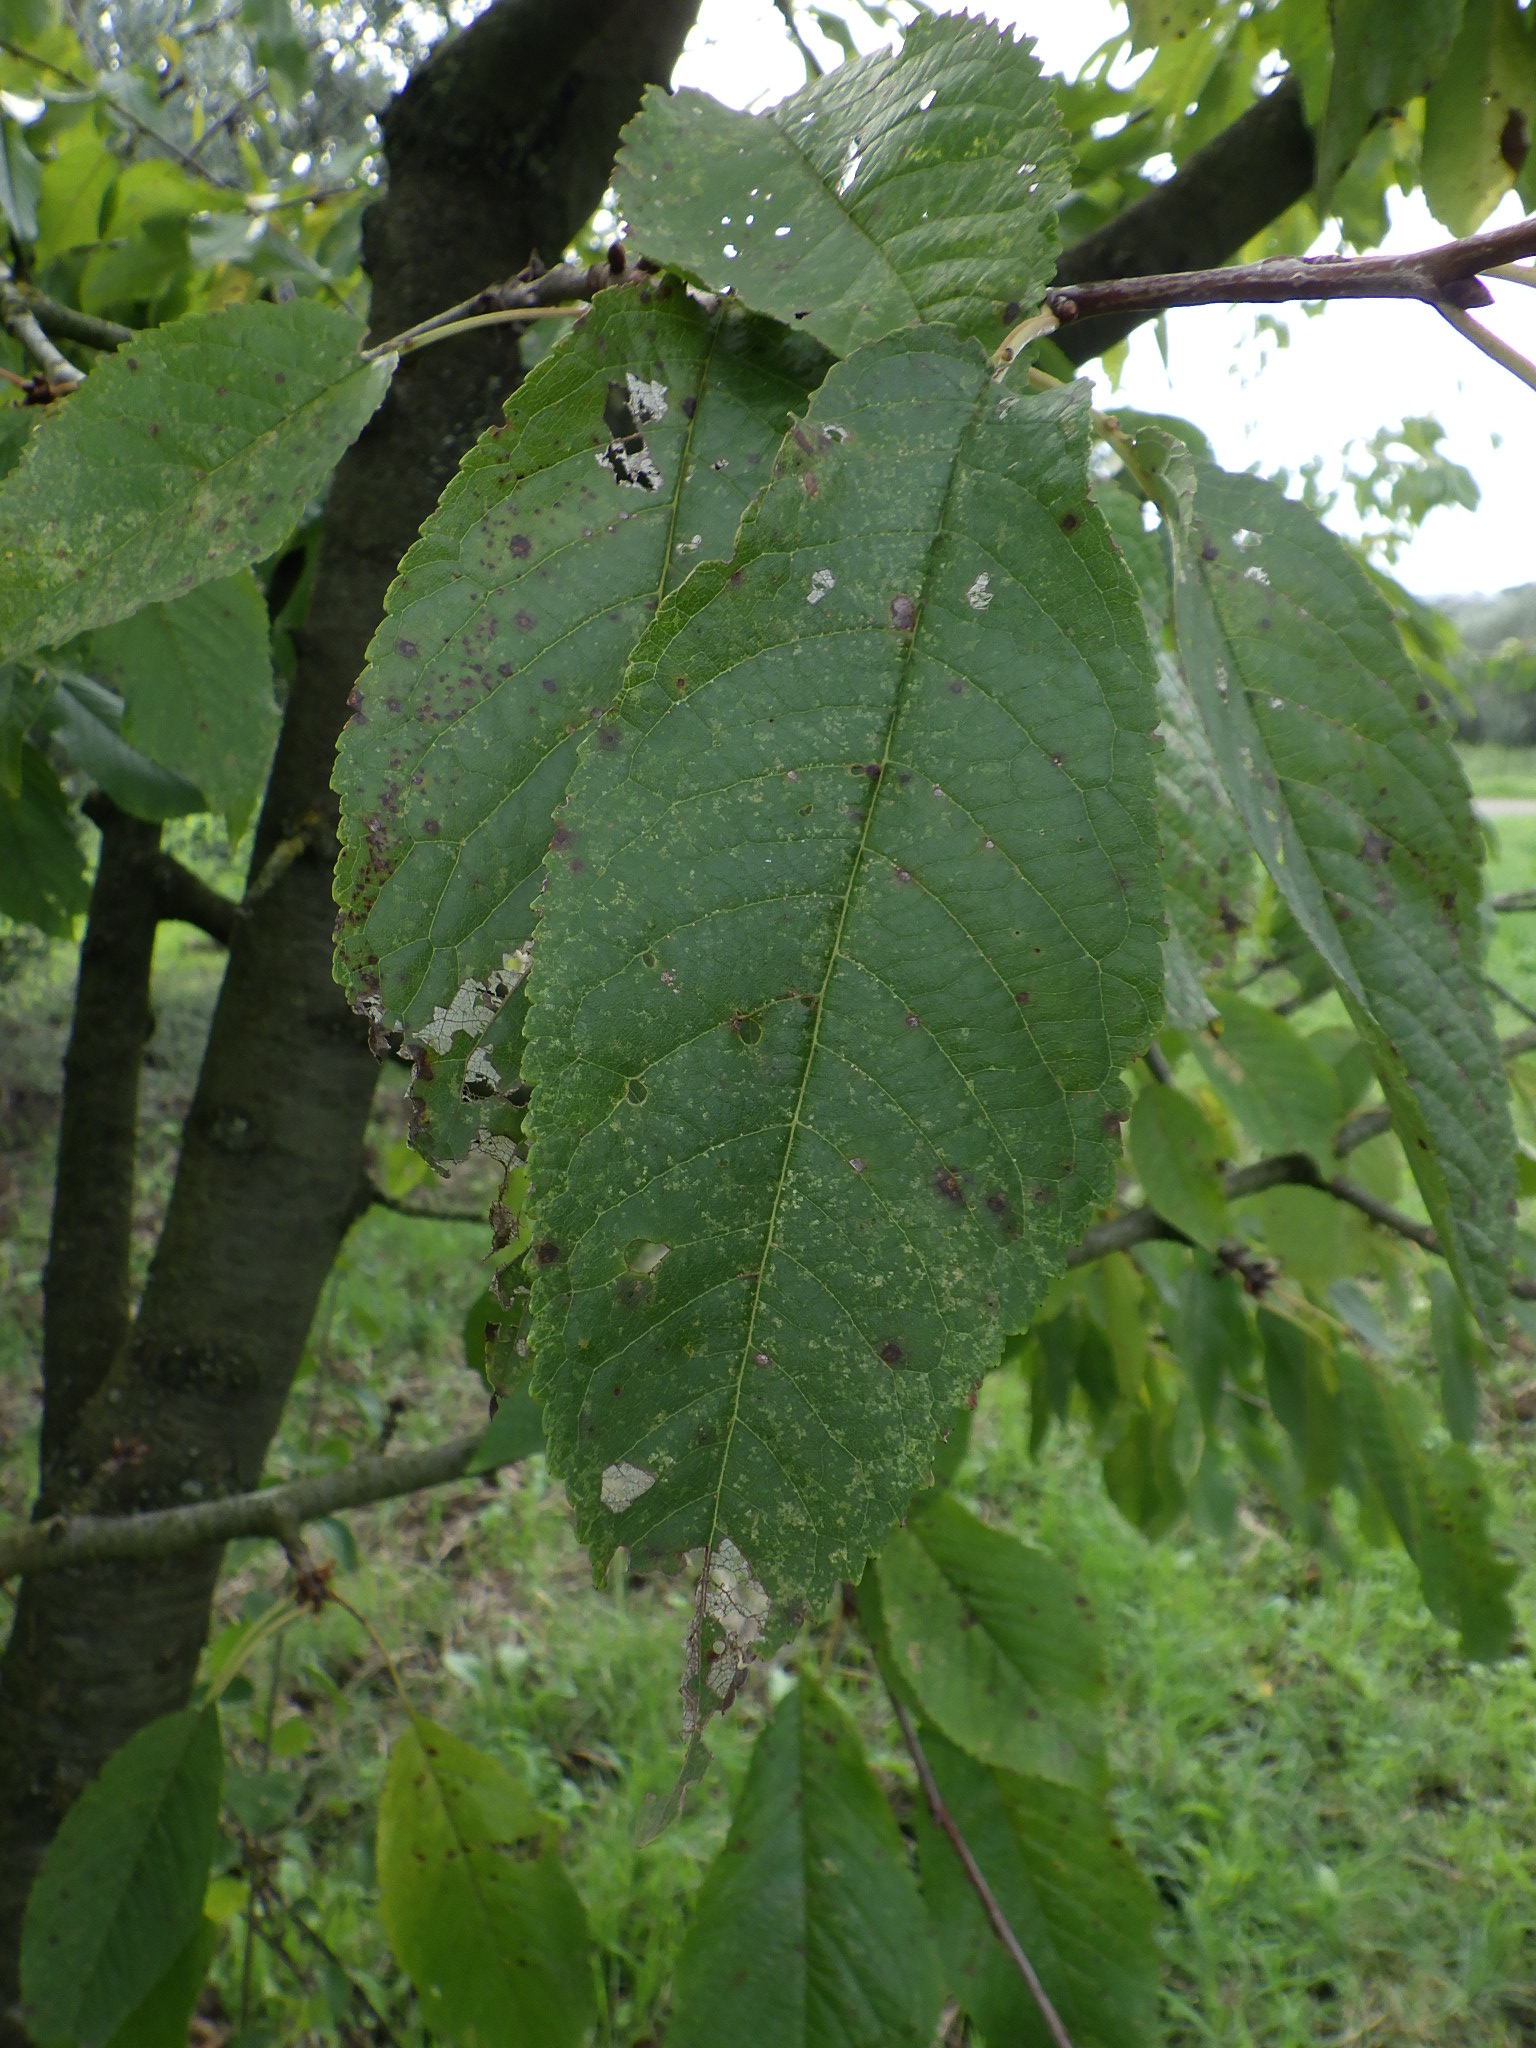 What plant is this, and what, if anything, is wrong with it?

cherry, leaf spot, mites
